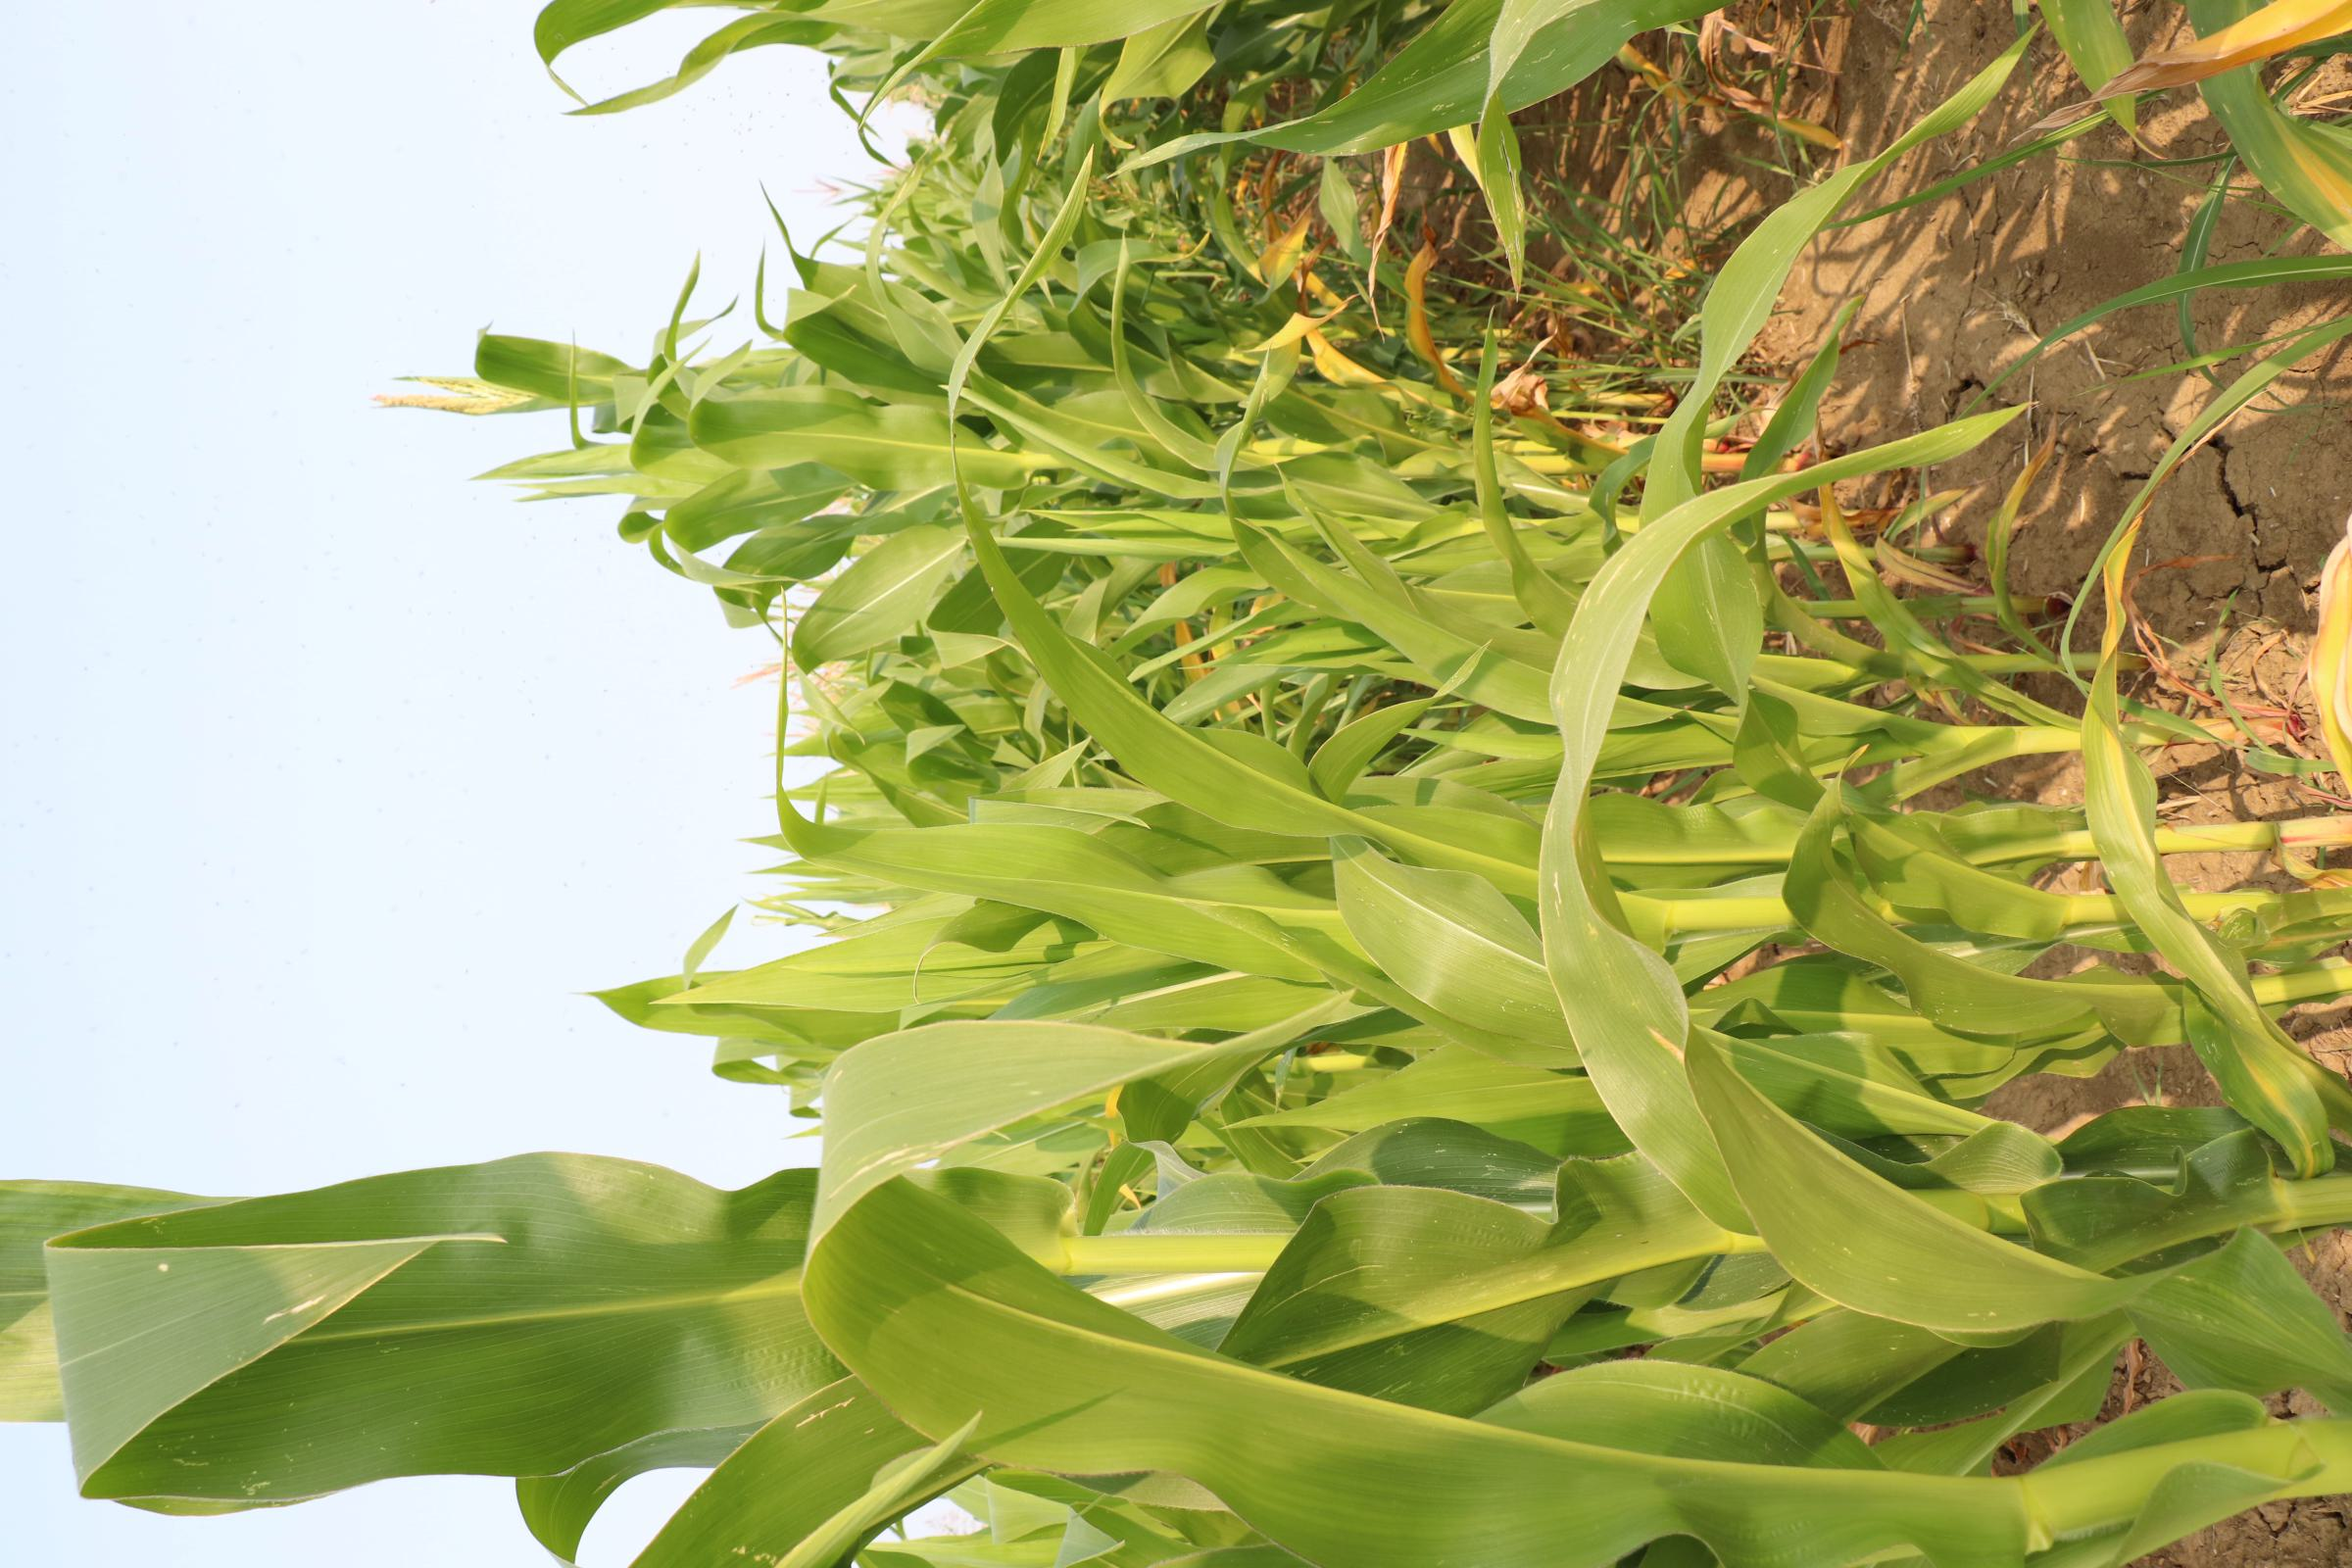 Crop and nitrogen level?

maize, no added nitrogen
